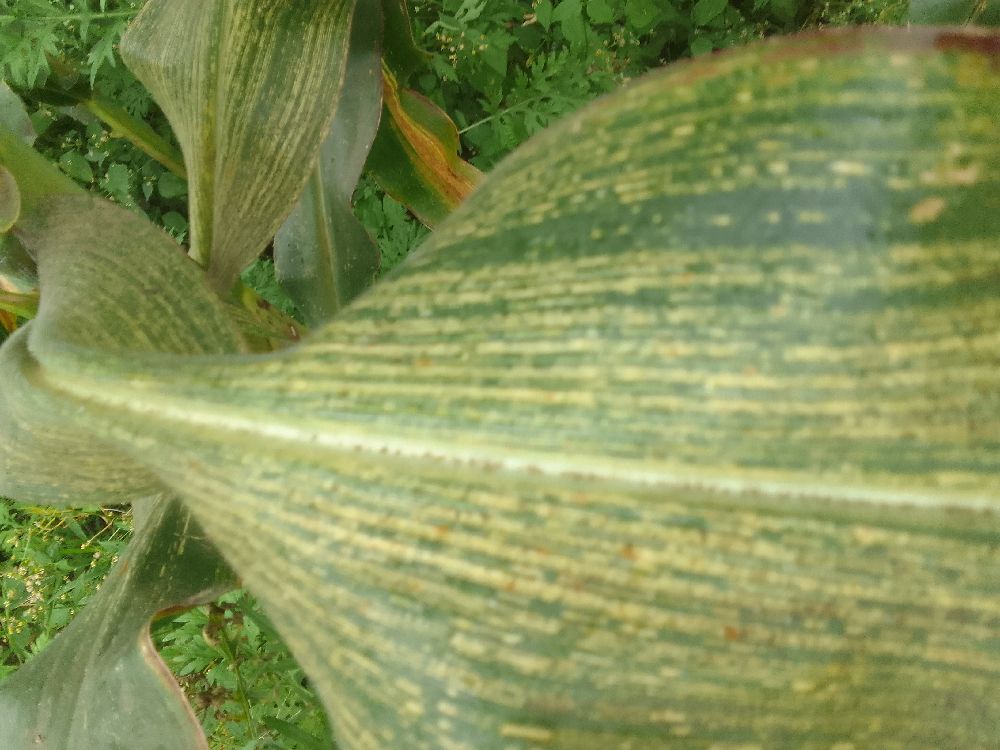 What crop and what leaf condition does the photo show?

maize, maize streak virus
